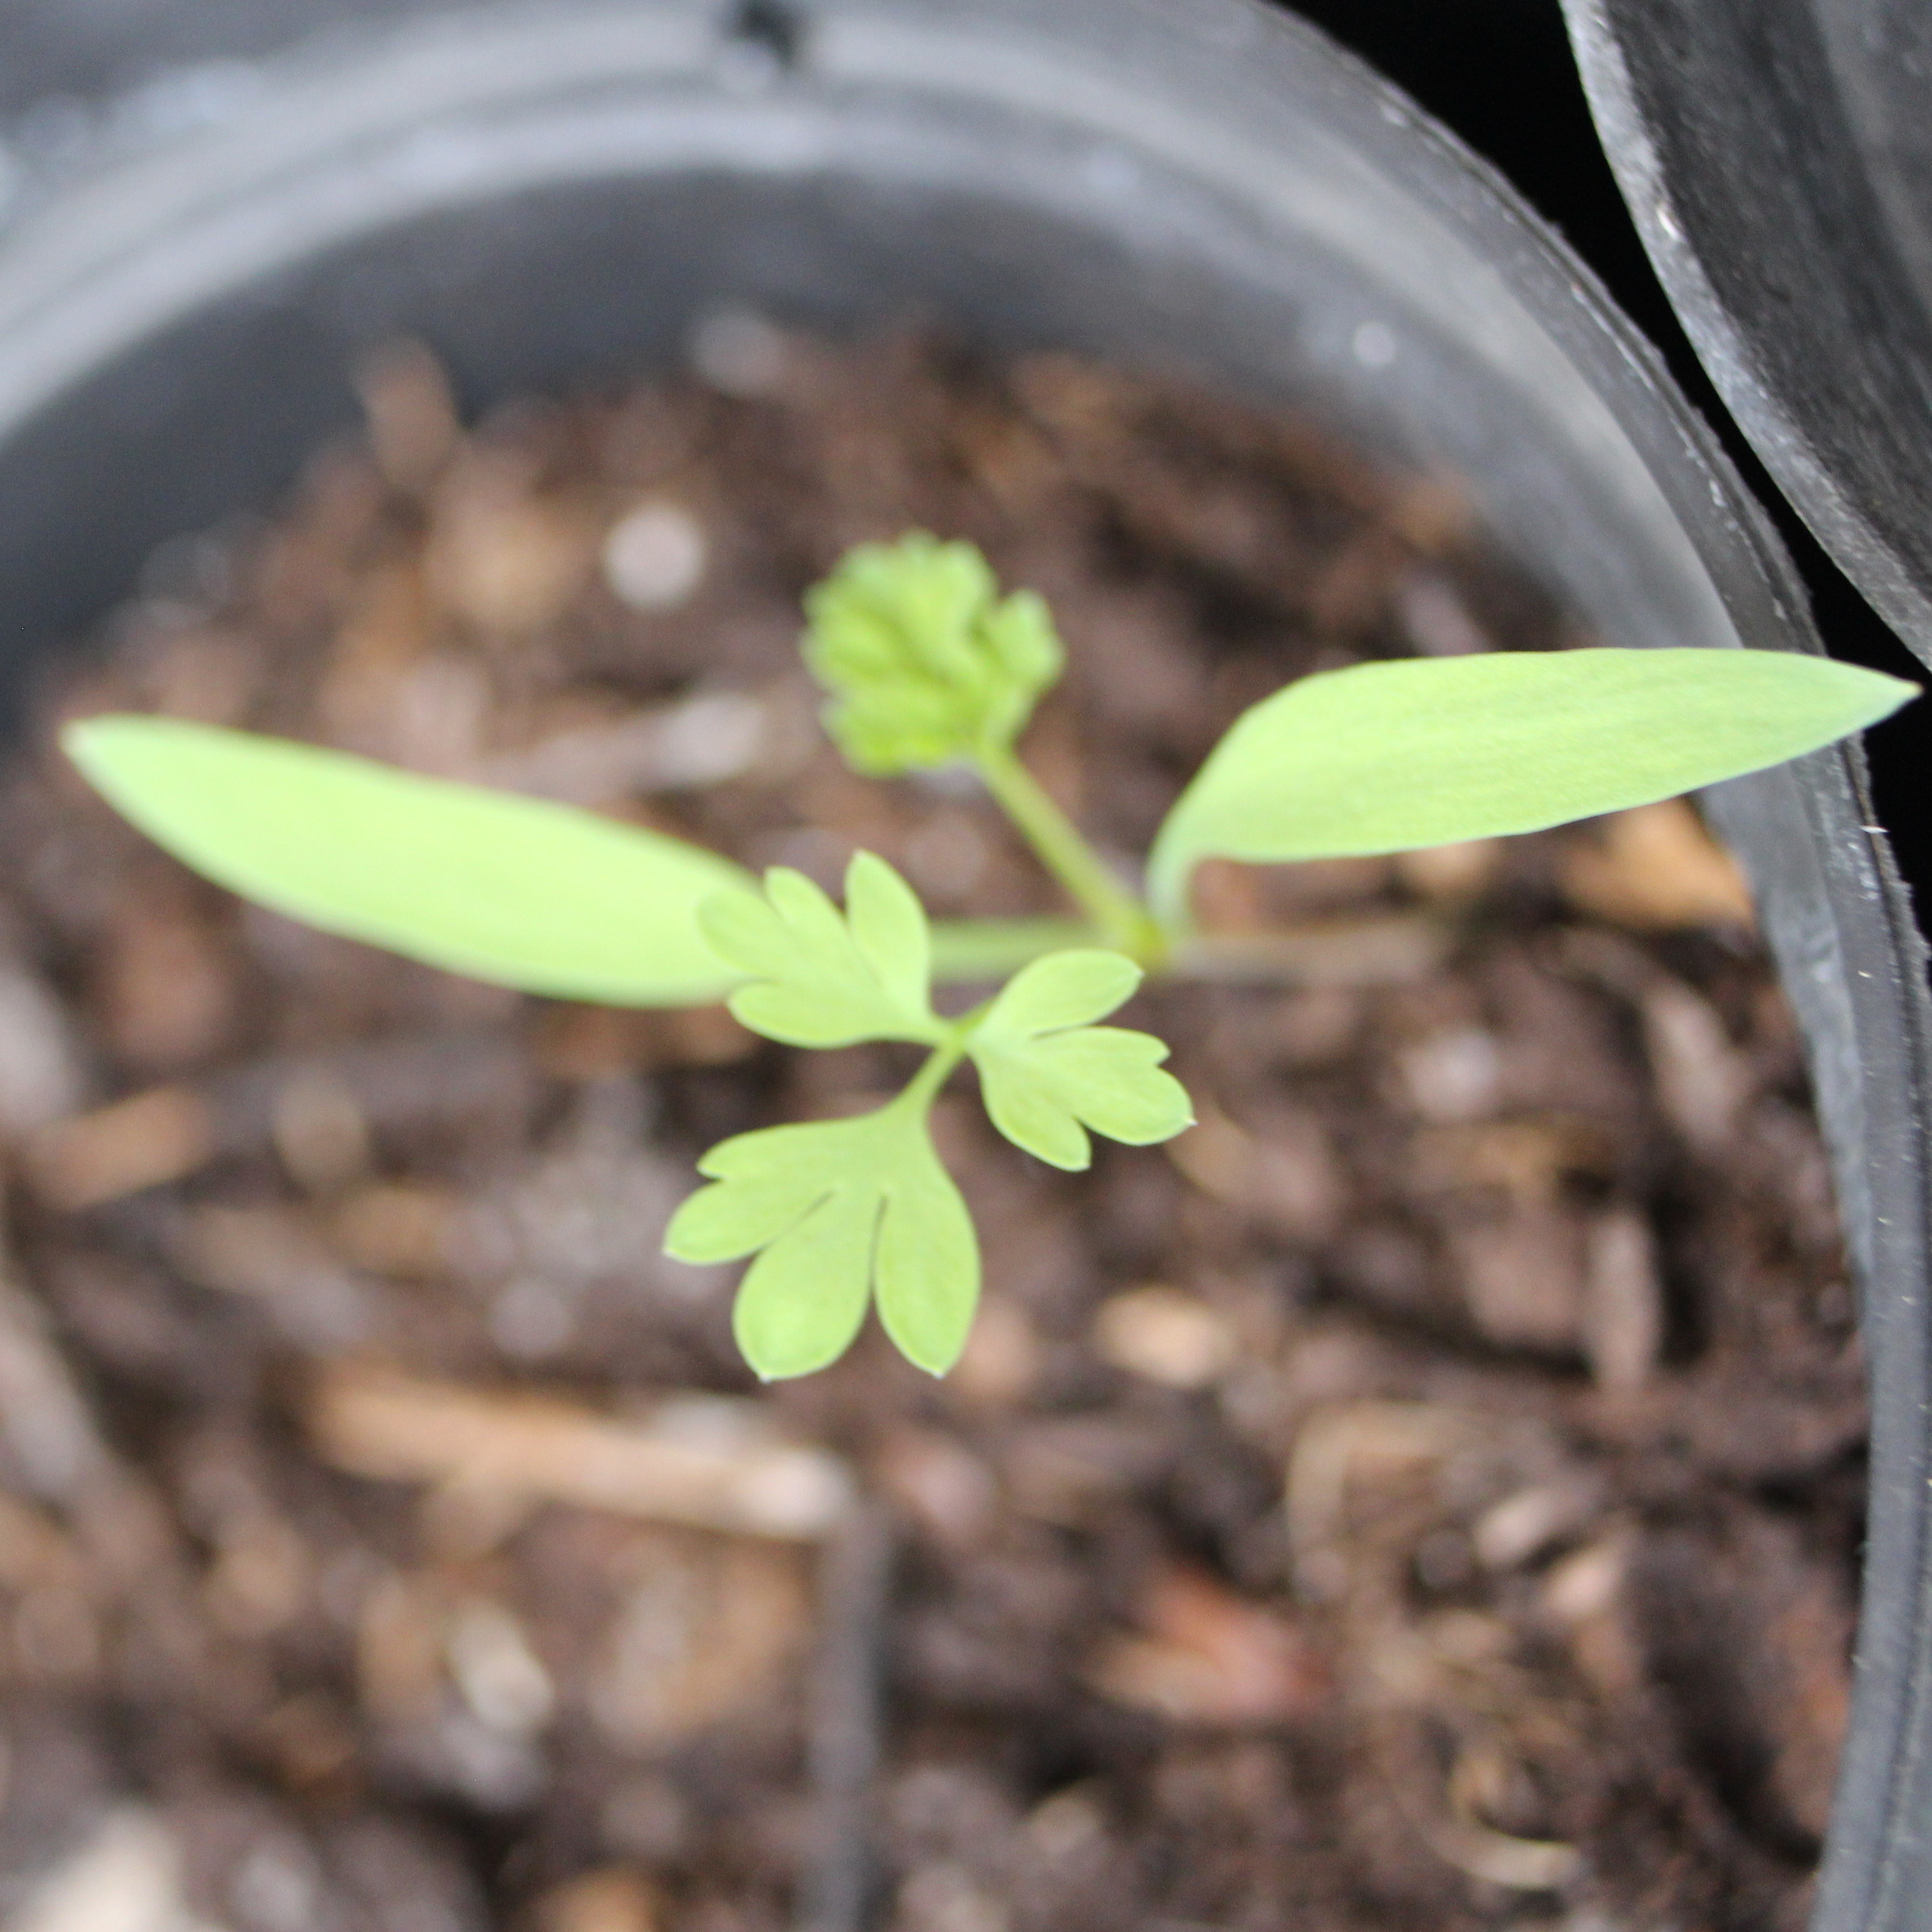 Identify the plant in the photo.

Fumaria officinalis
